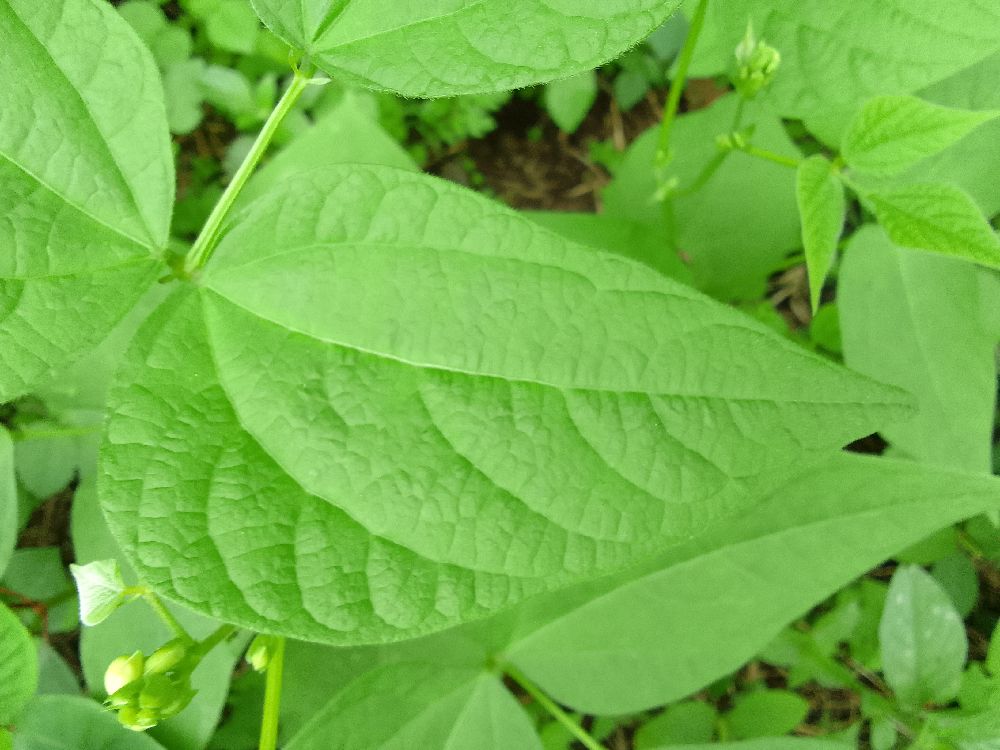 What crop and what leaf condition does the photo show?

common bean, healthy
